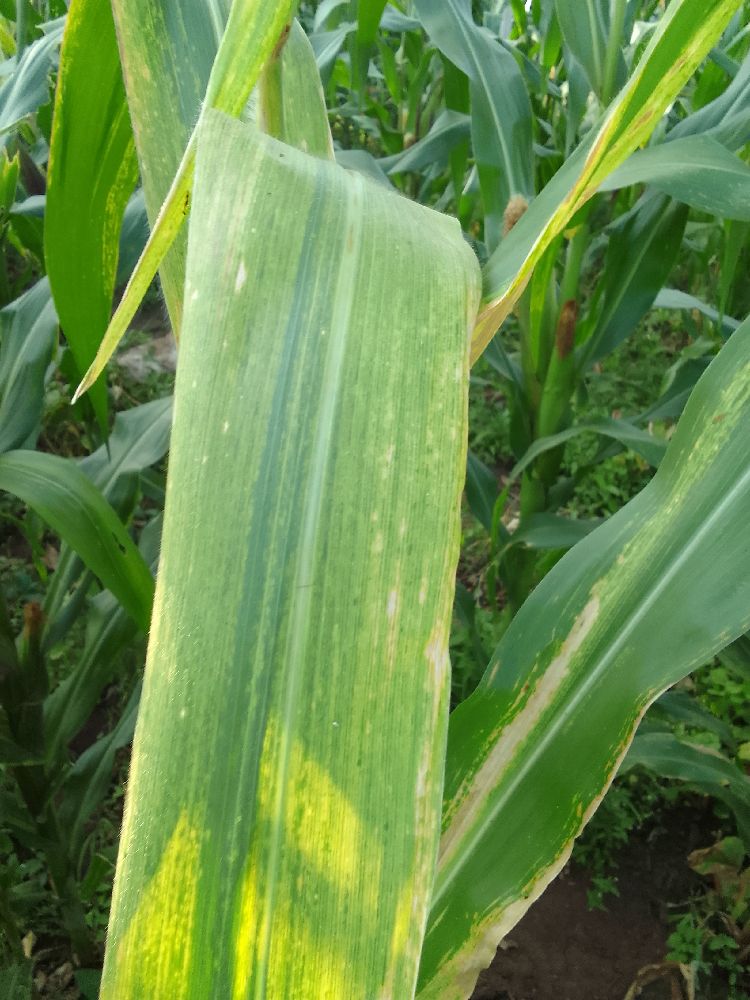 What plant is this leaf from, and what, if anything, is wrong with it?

maize, maize lethal necrosis
